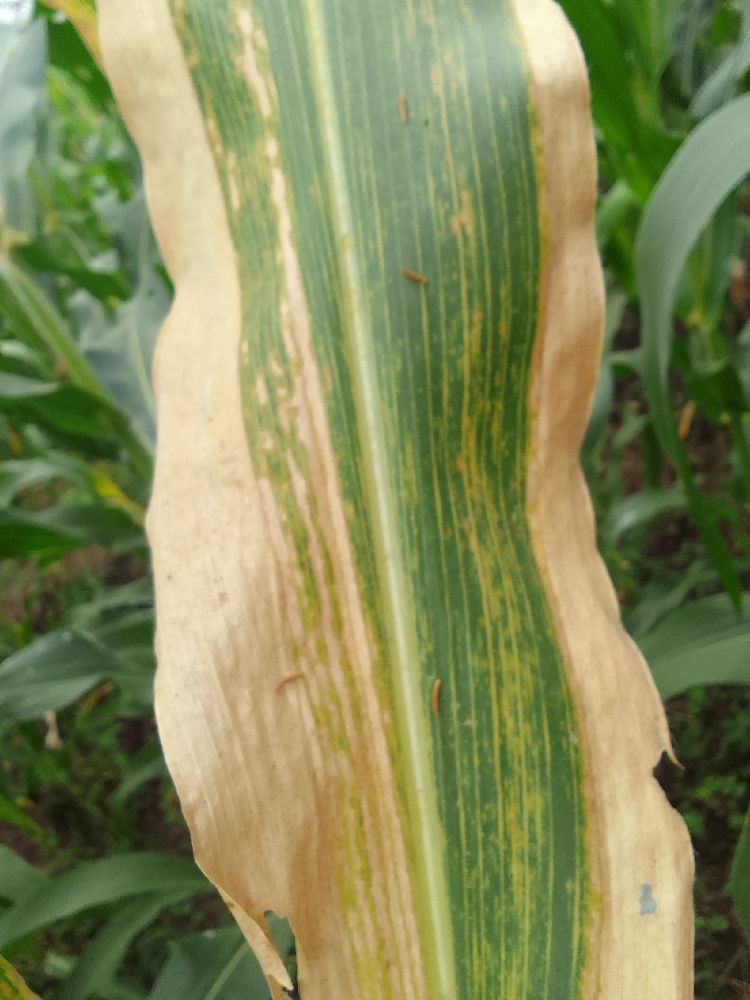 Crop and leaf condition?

maize, maize lethal necrosis
